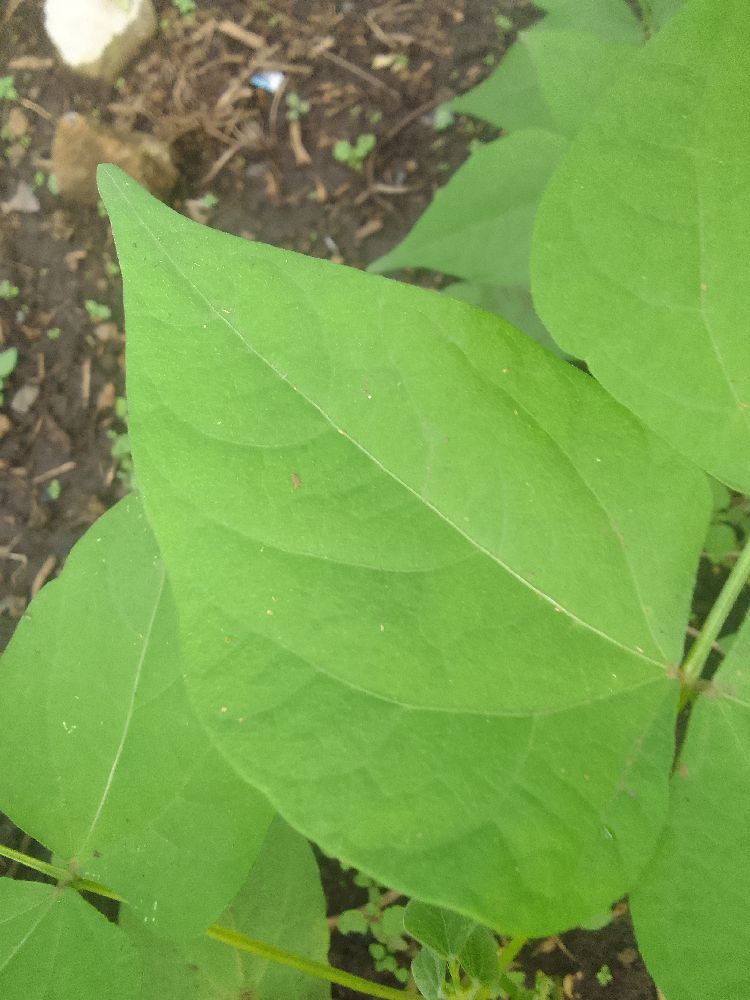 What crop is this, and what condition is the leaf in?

common bean, healthy
